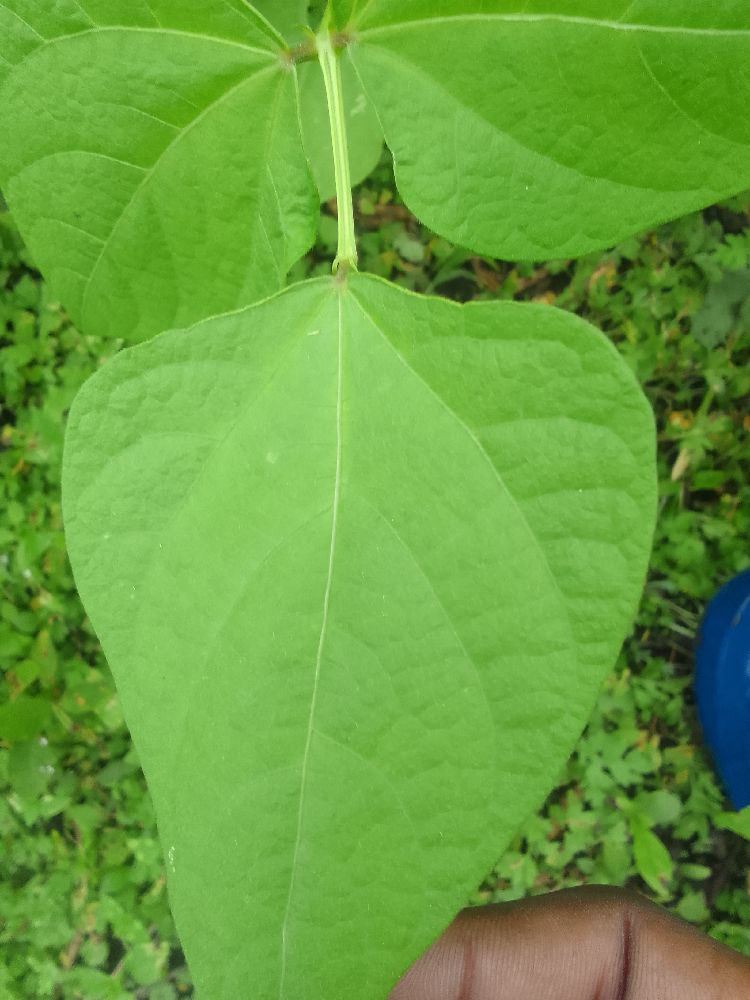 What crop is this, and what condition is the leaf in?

common bean, healthy
